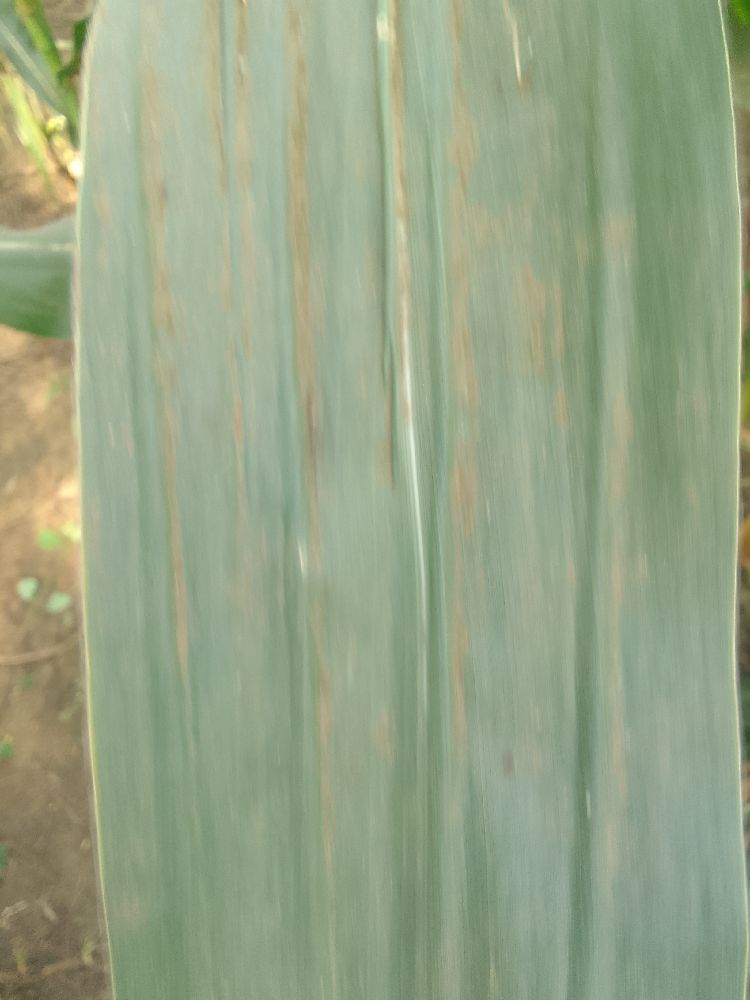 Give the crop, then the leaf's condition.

maize, healthy
